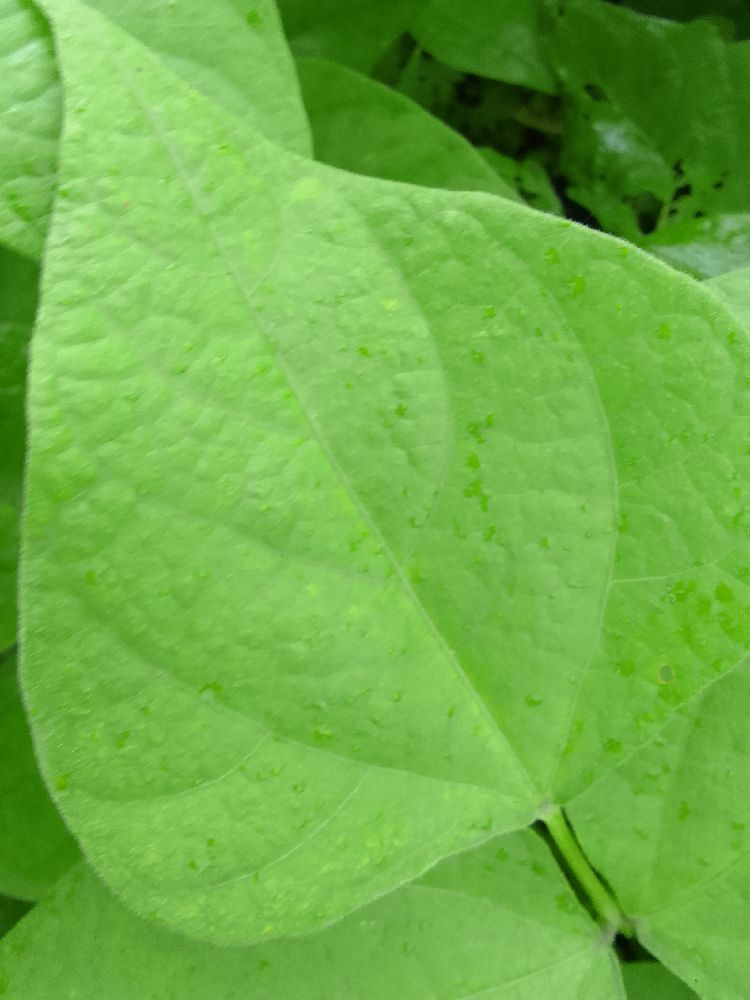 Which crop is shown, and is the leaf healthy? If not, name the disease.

common bean, healthy
